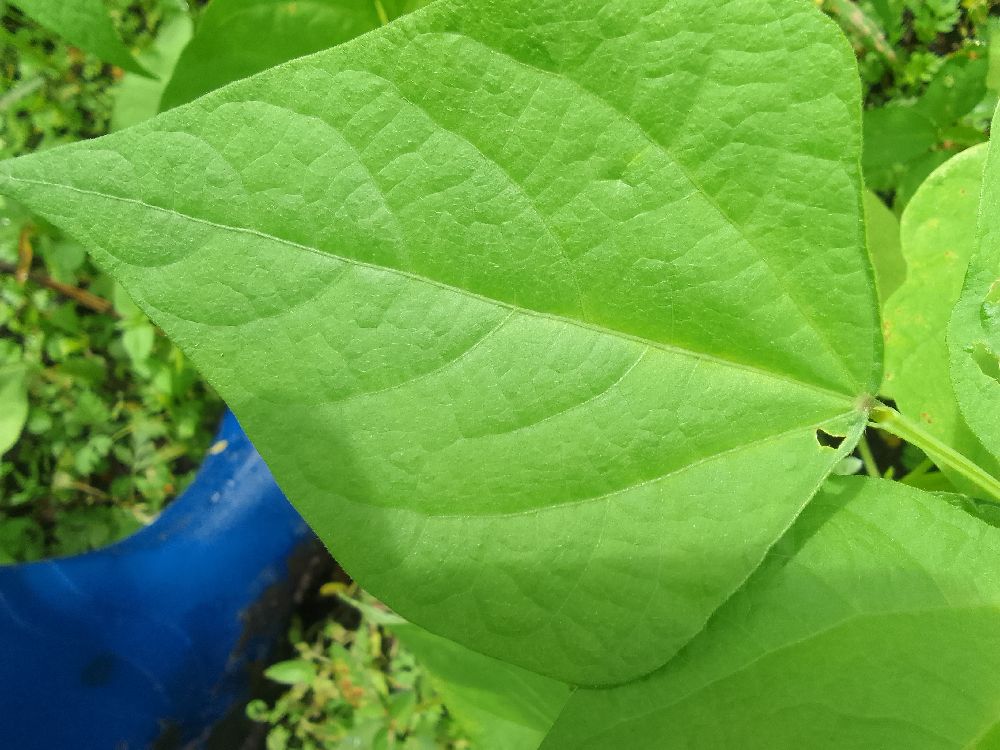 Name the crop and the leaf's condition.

common bean, healthy
